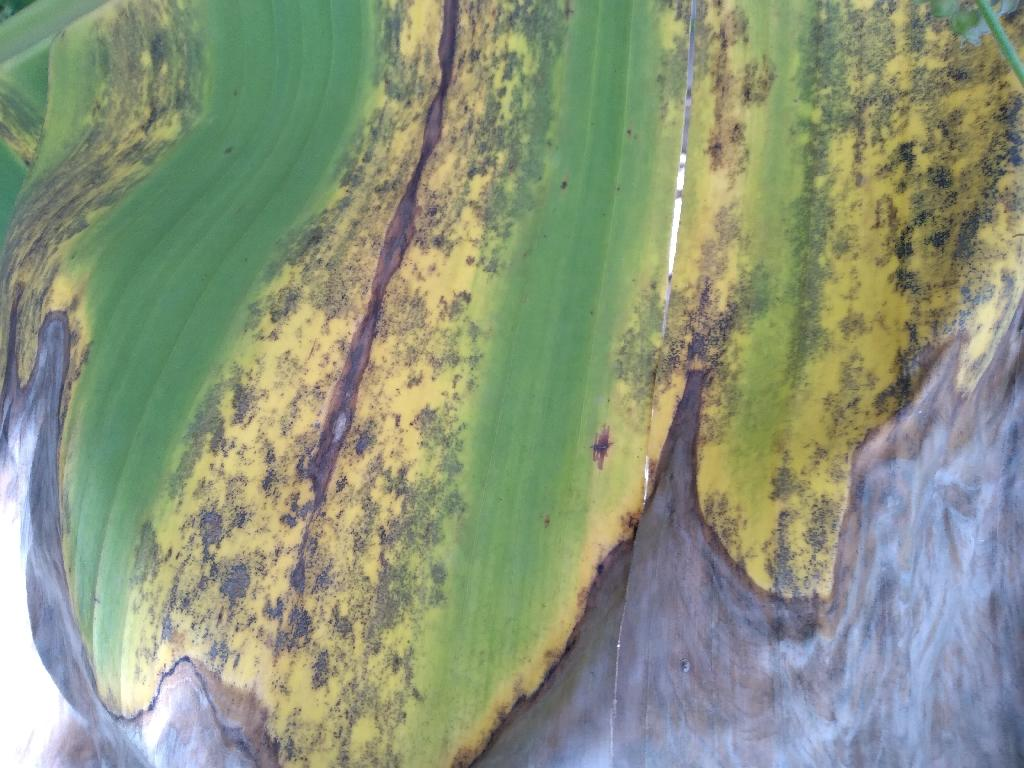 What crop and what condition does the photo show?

banana, black sigatoka
